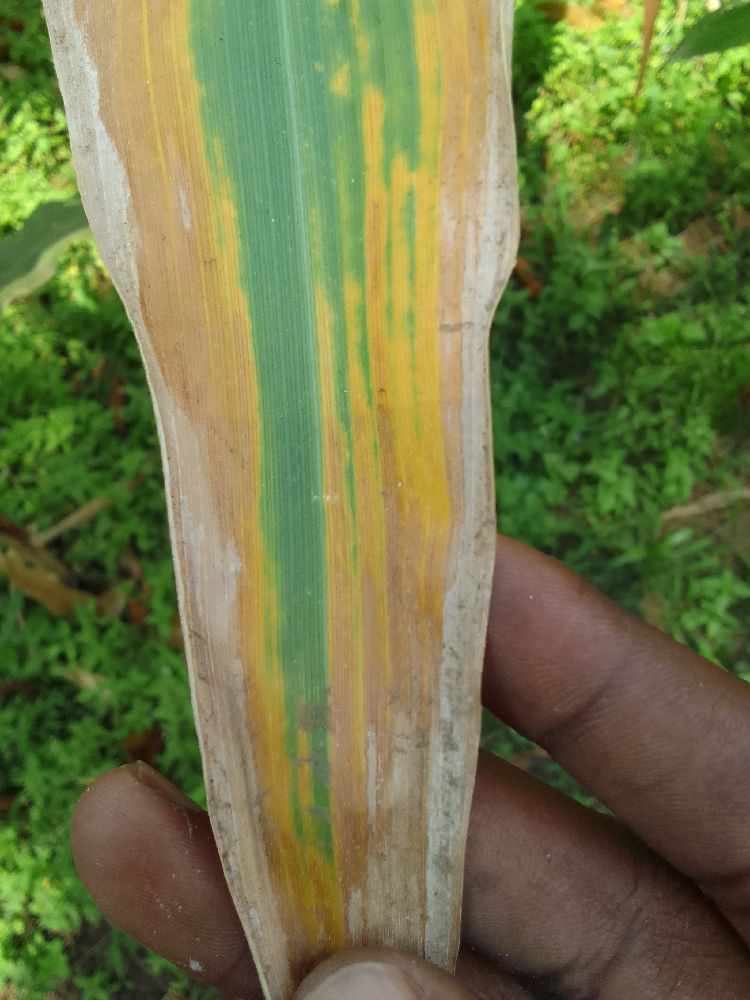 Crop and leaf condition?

maize, maize lethal necrosis
